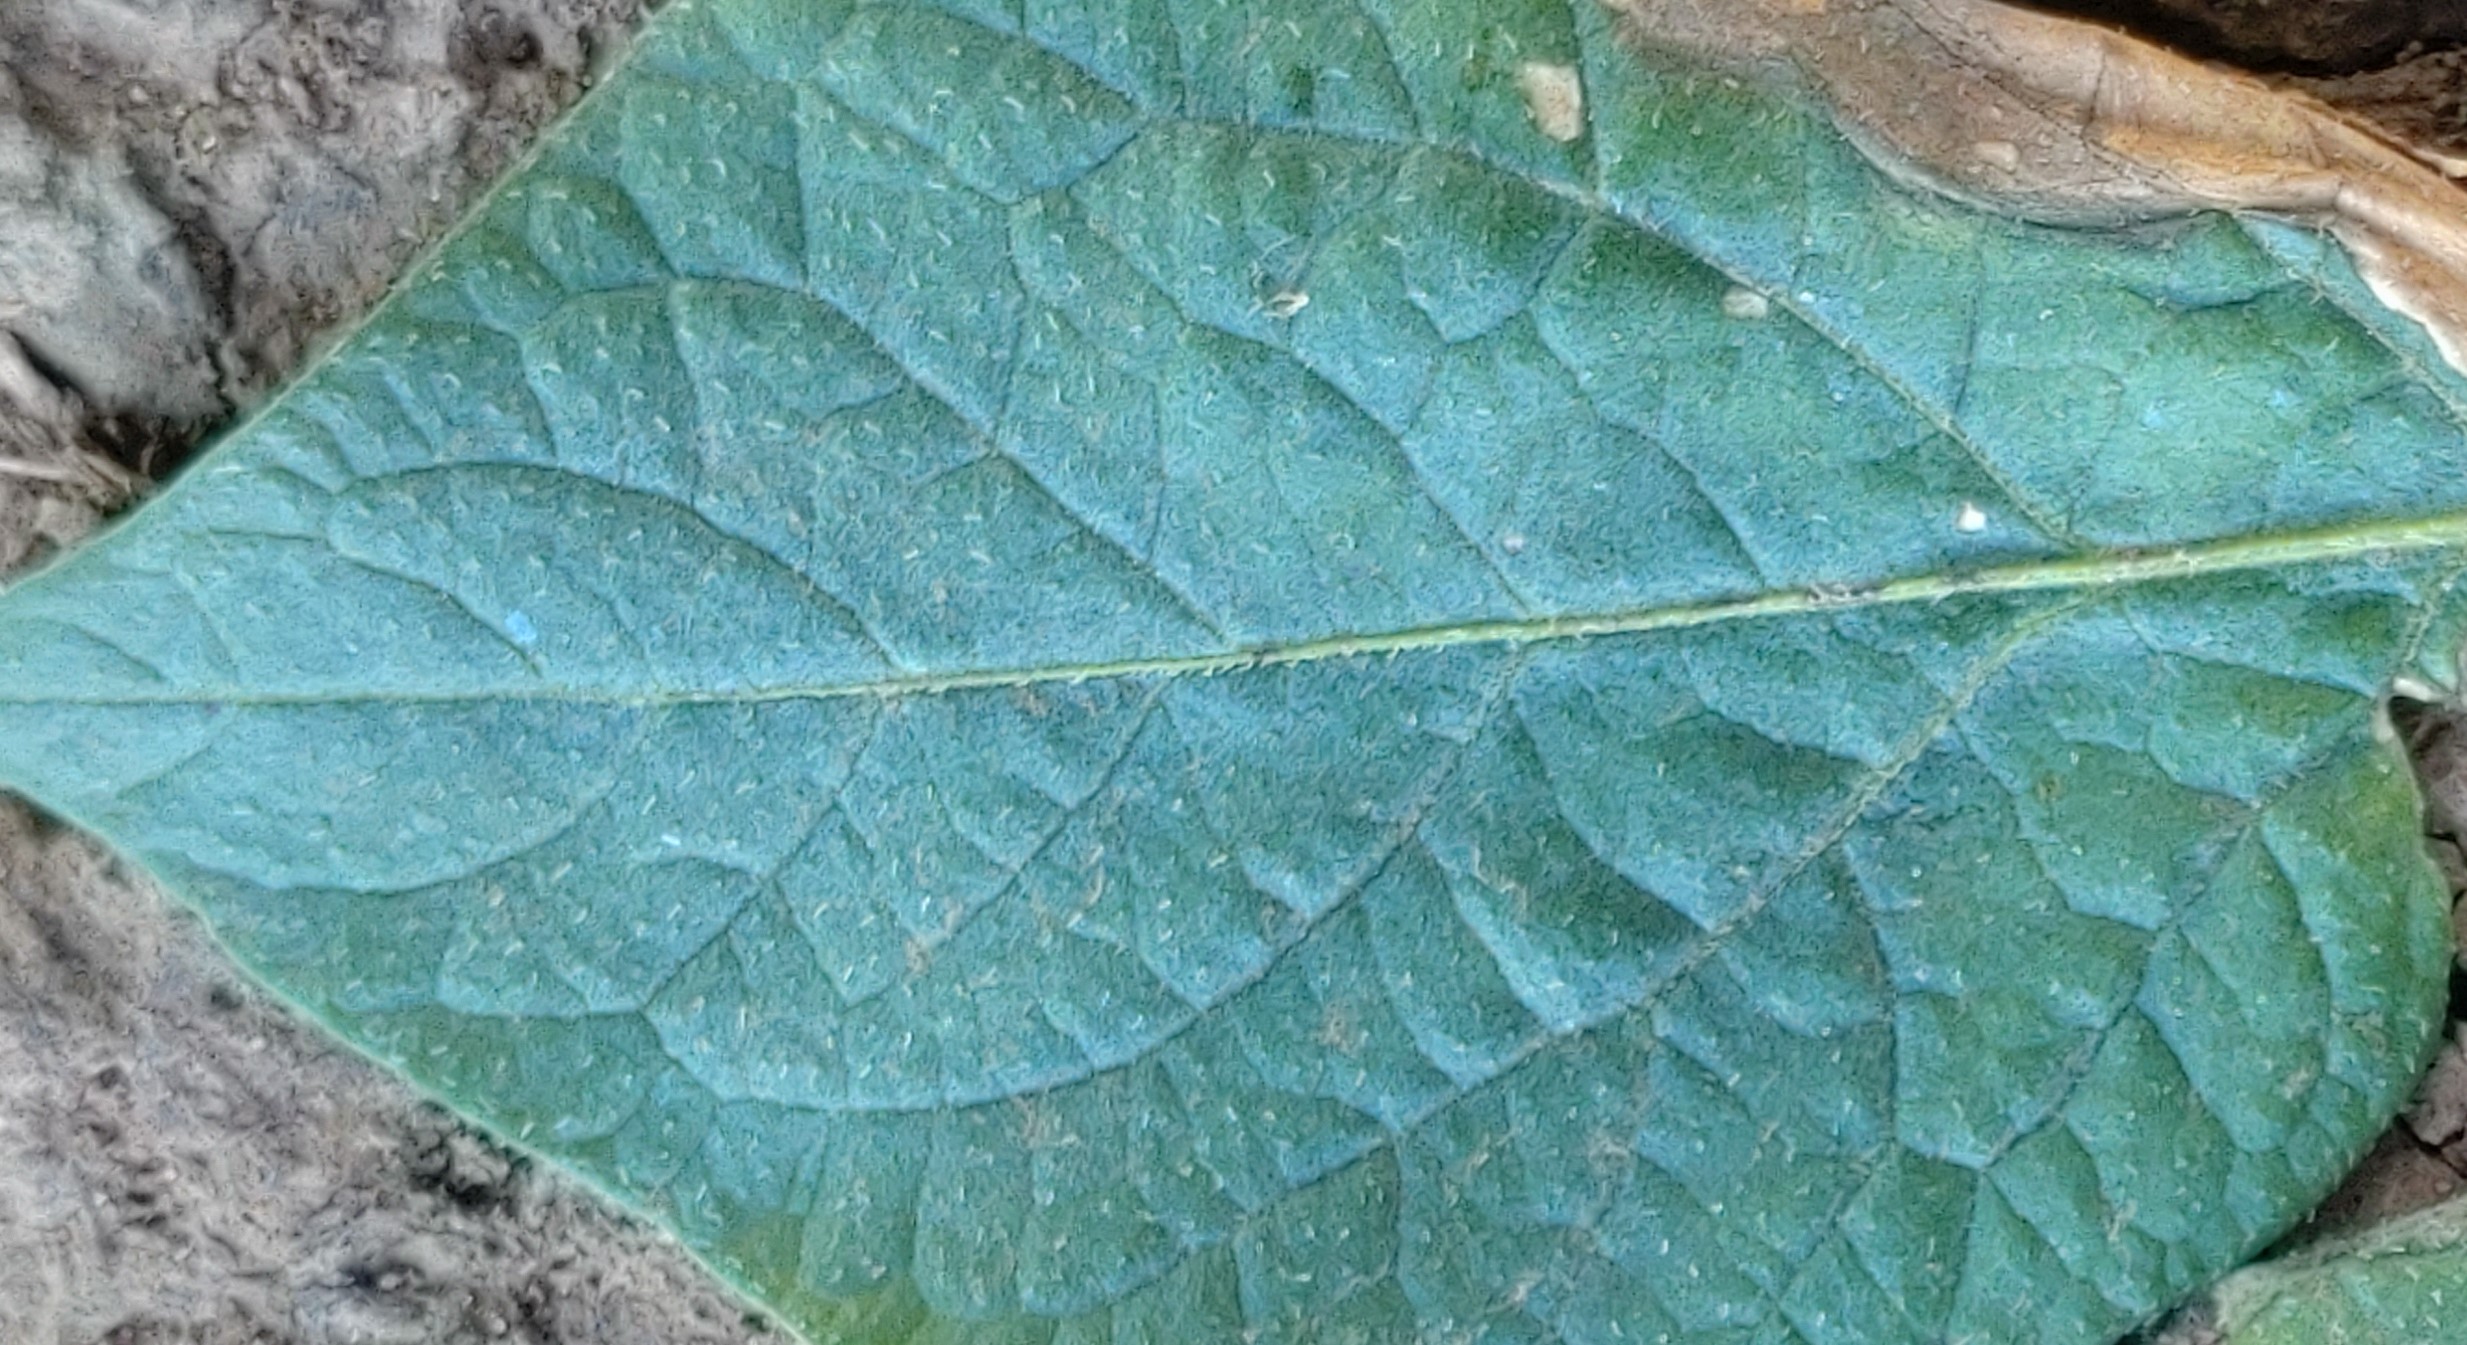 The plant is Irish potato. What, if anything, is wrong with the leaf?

early blight
